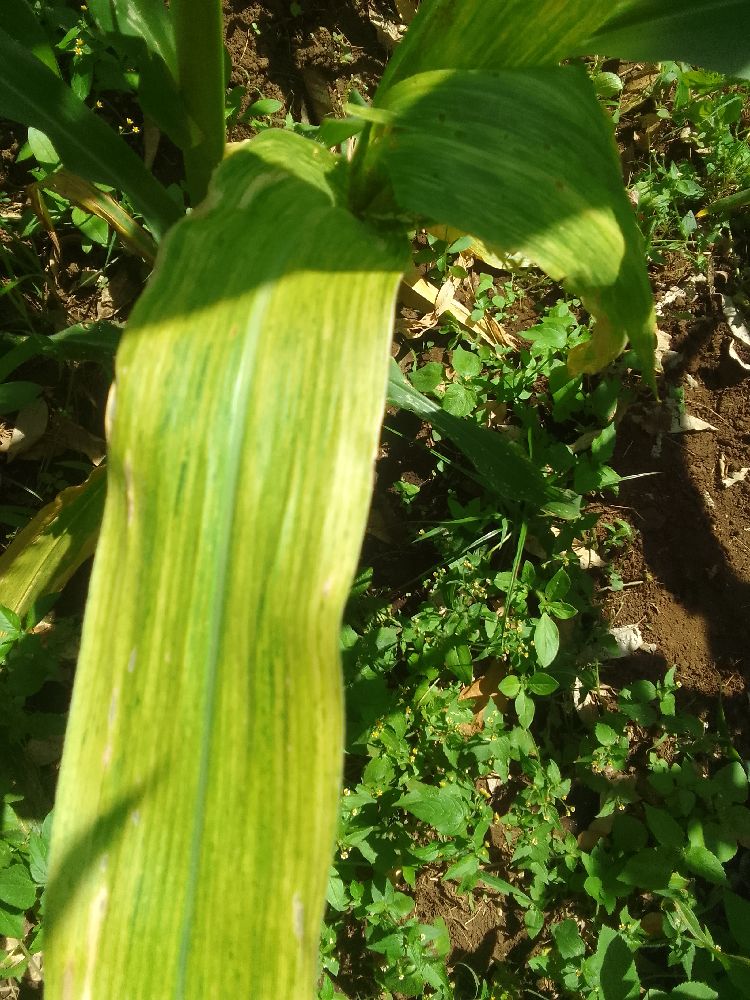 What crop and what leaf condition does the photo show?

maize, maize lethal necrosis
